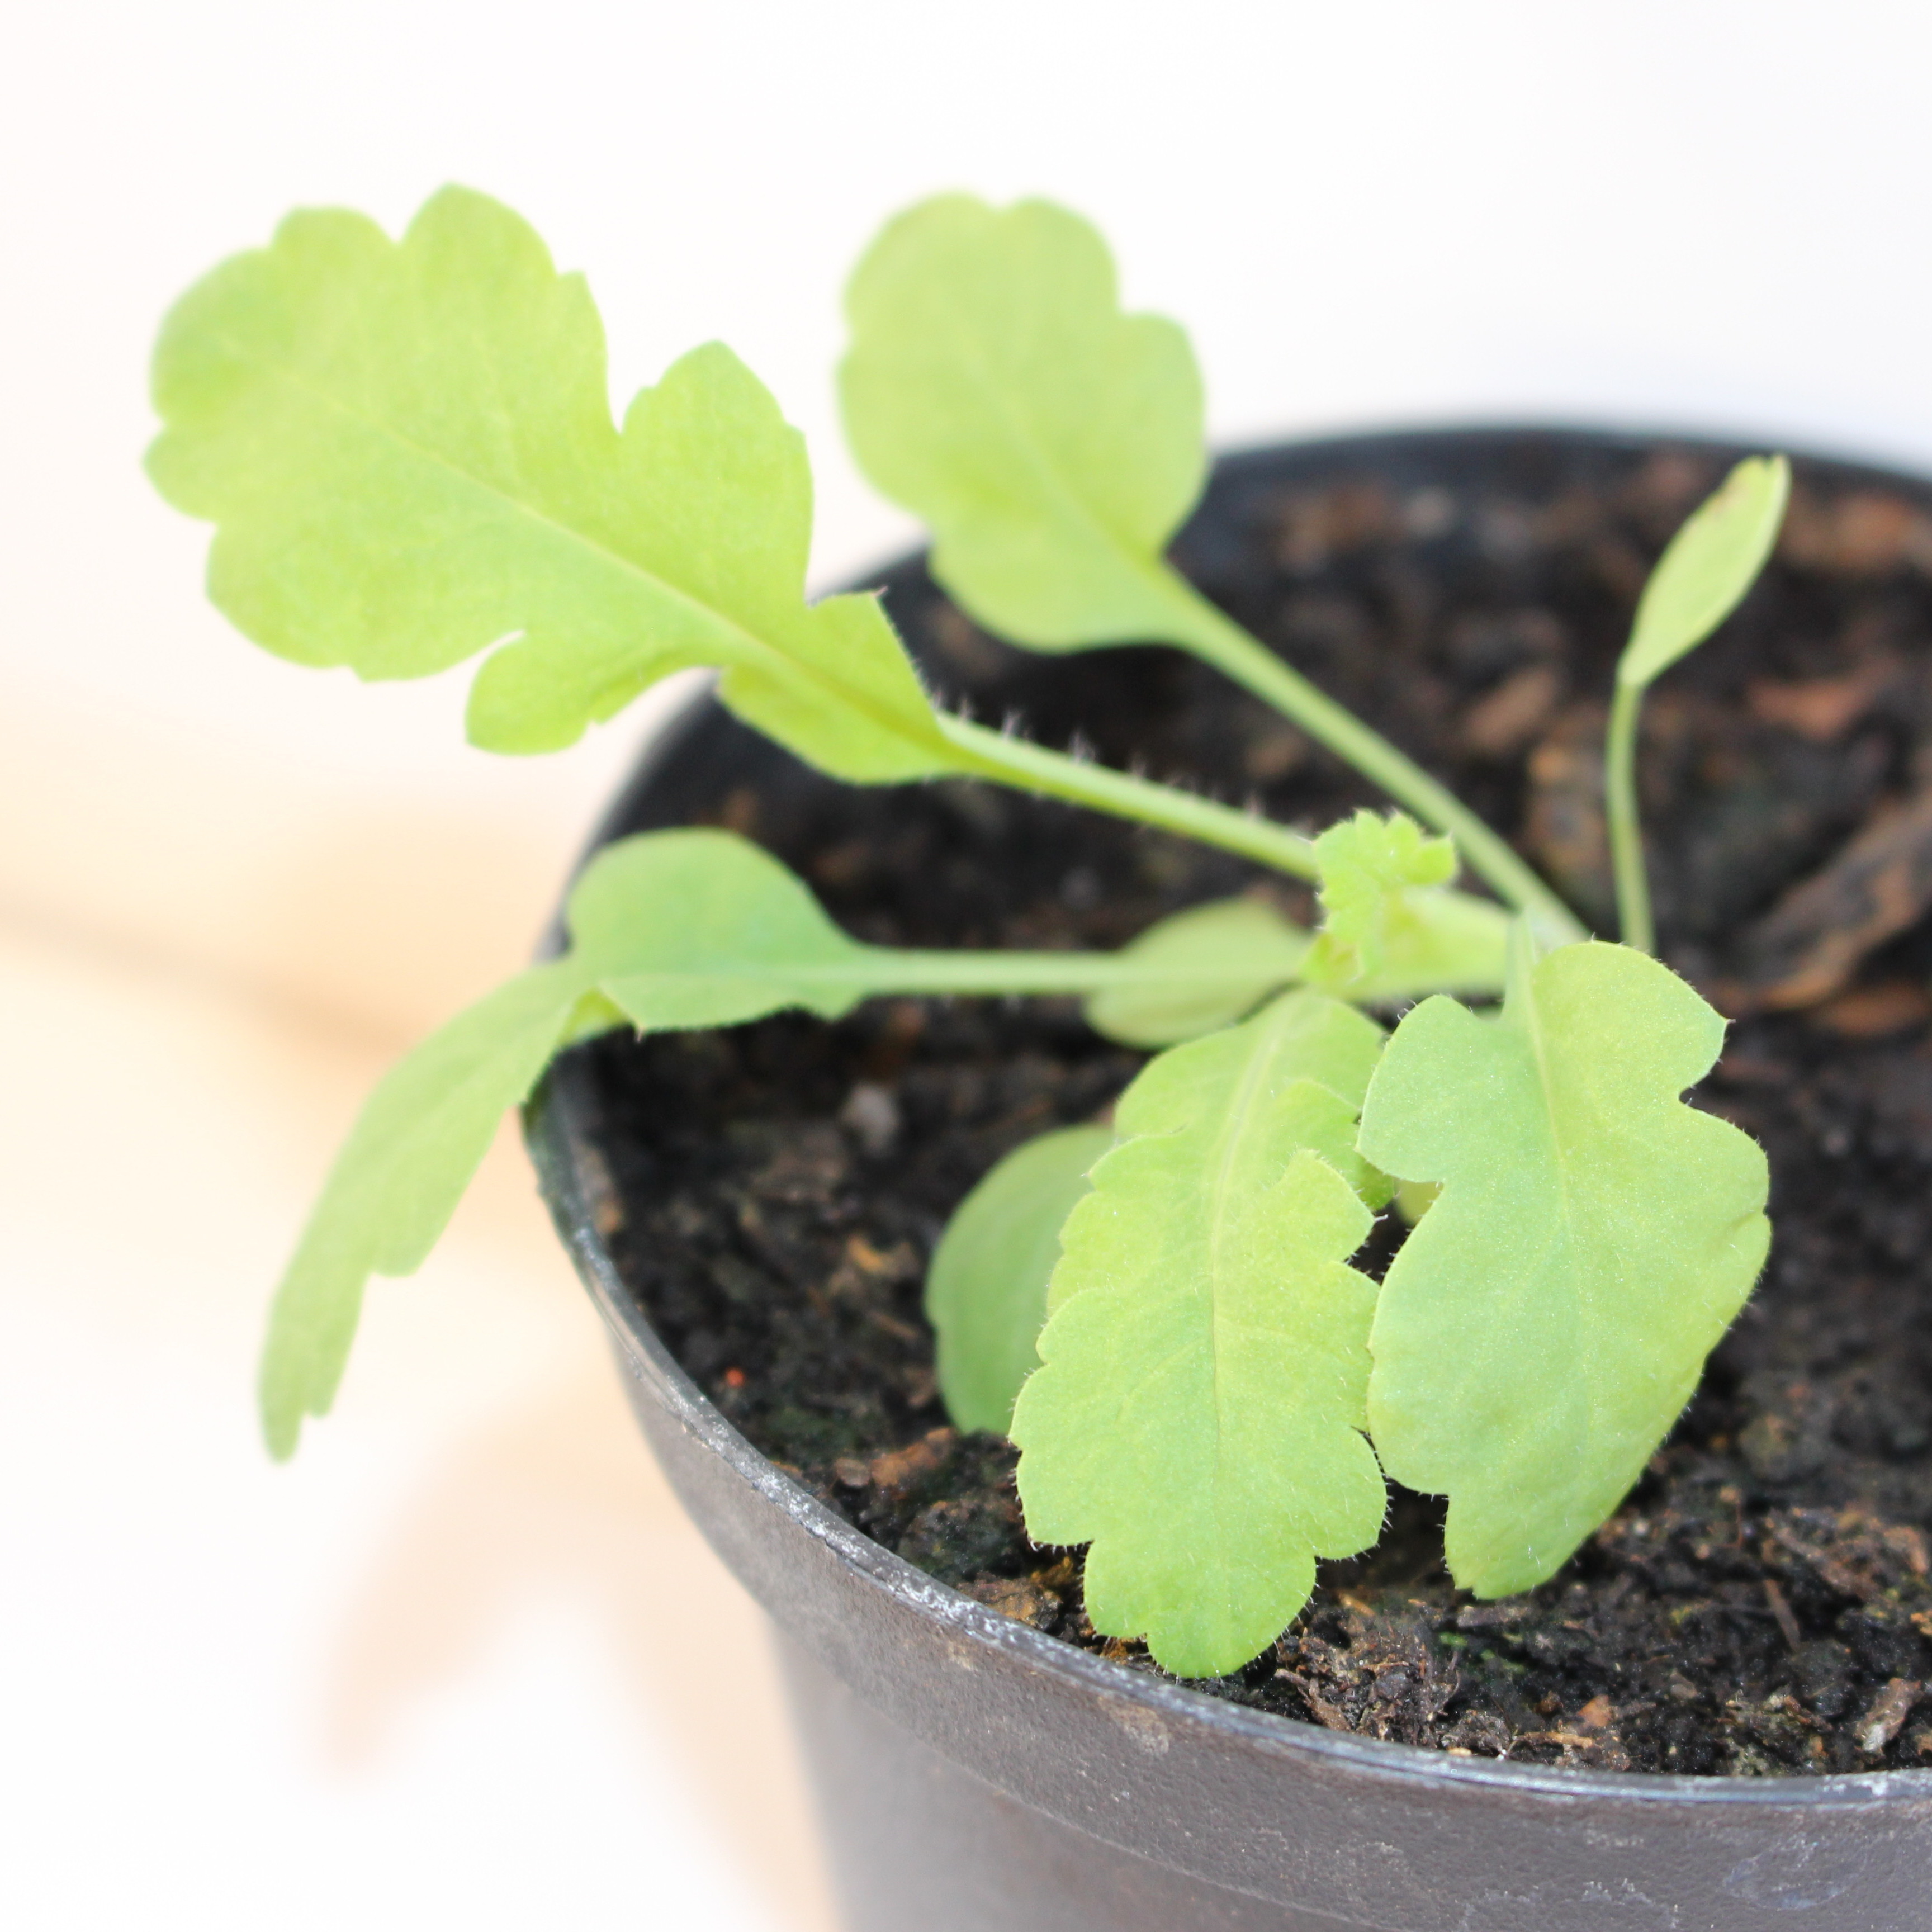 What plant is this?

Papaver rhoeas
